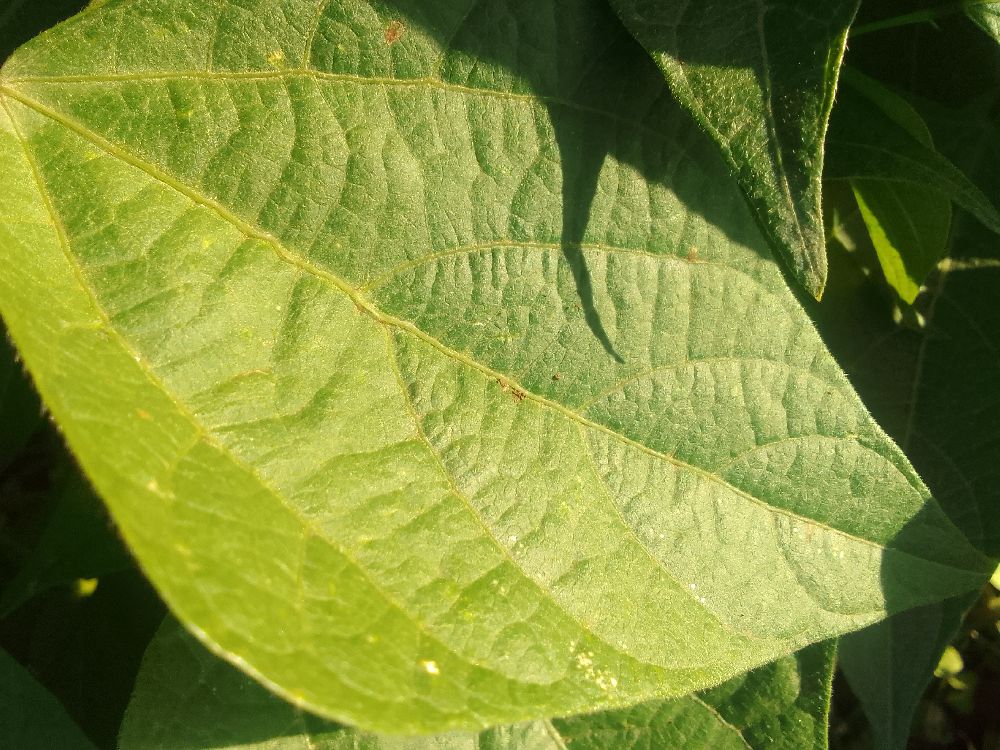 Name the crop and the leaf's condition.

common bean, healthy
